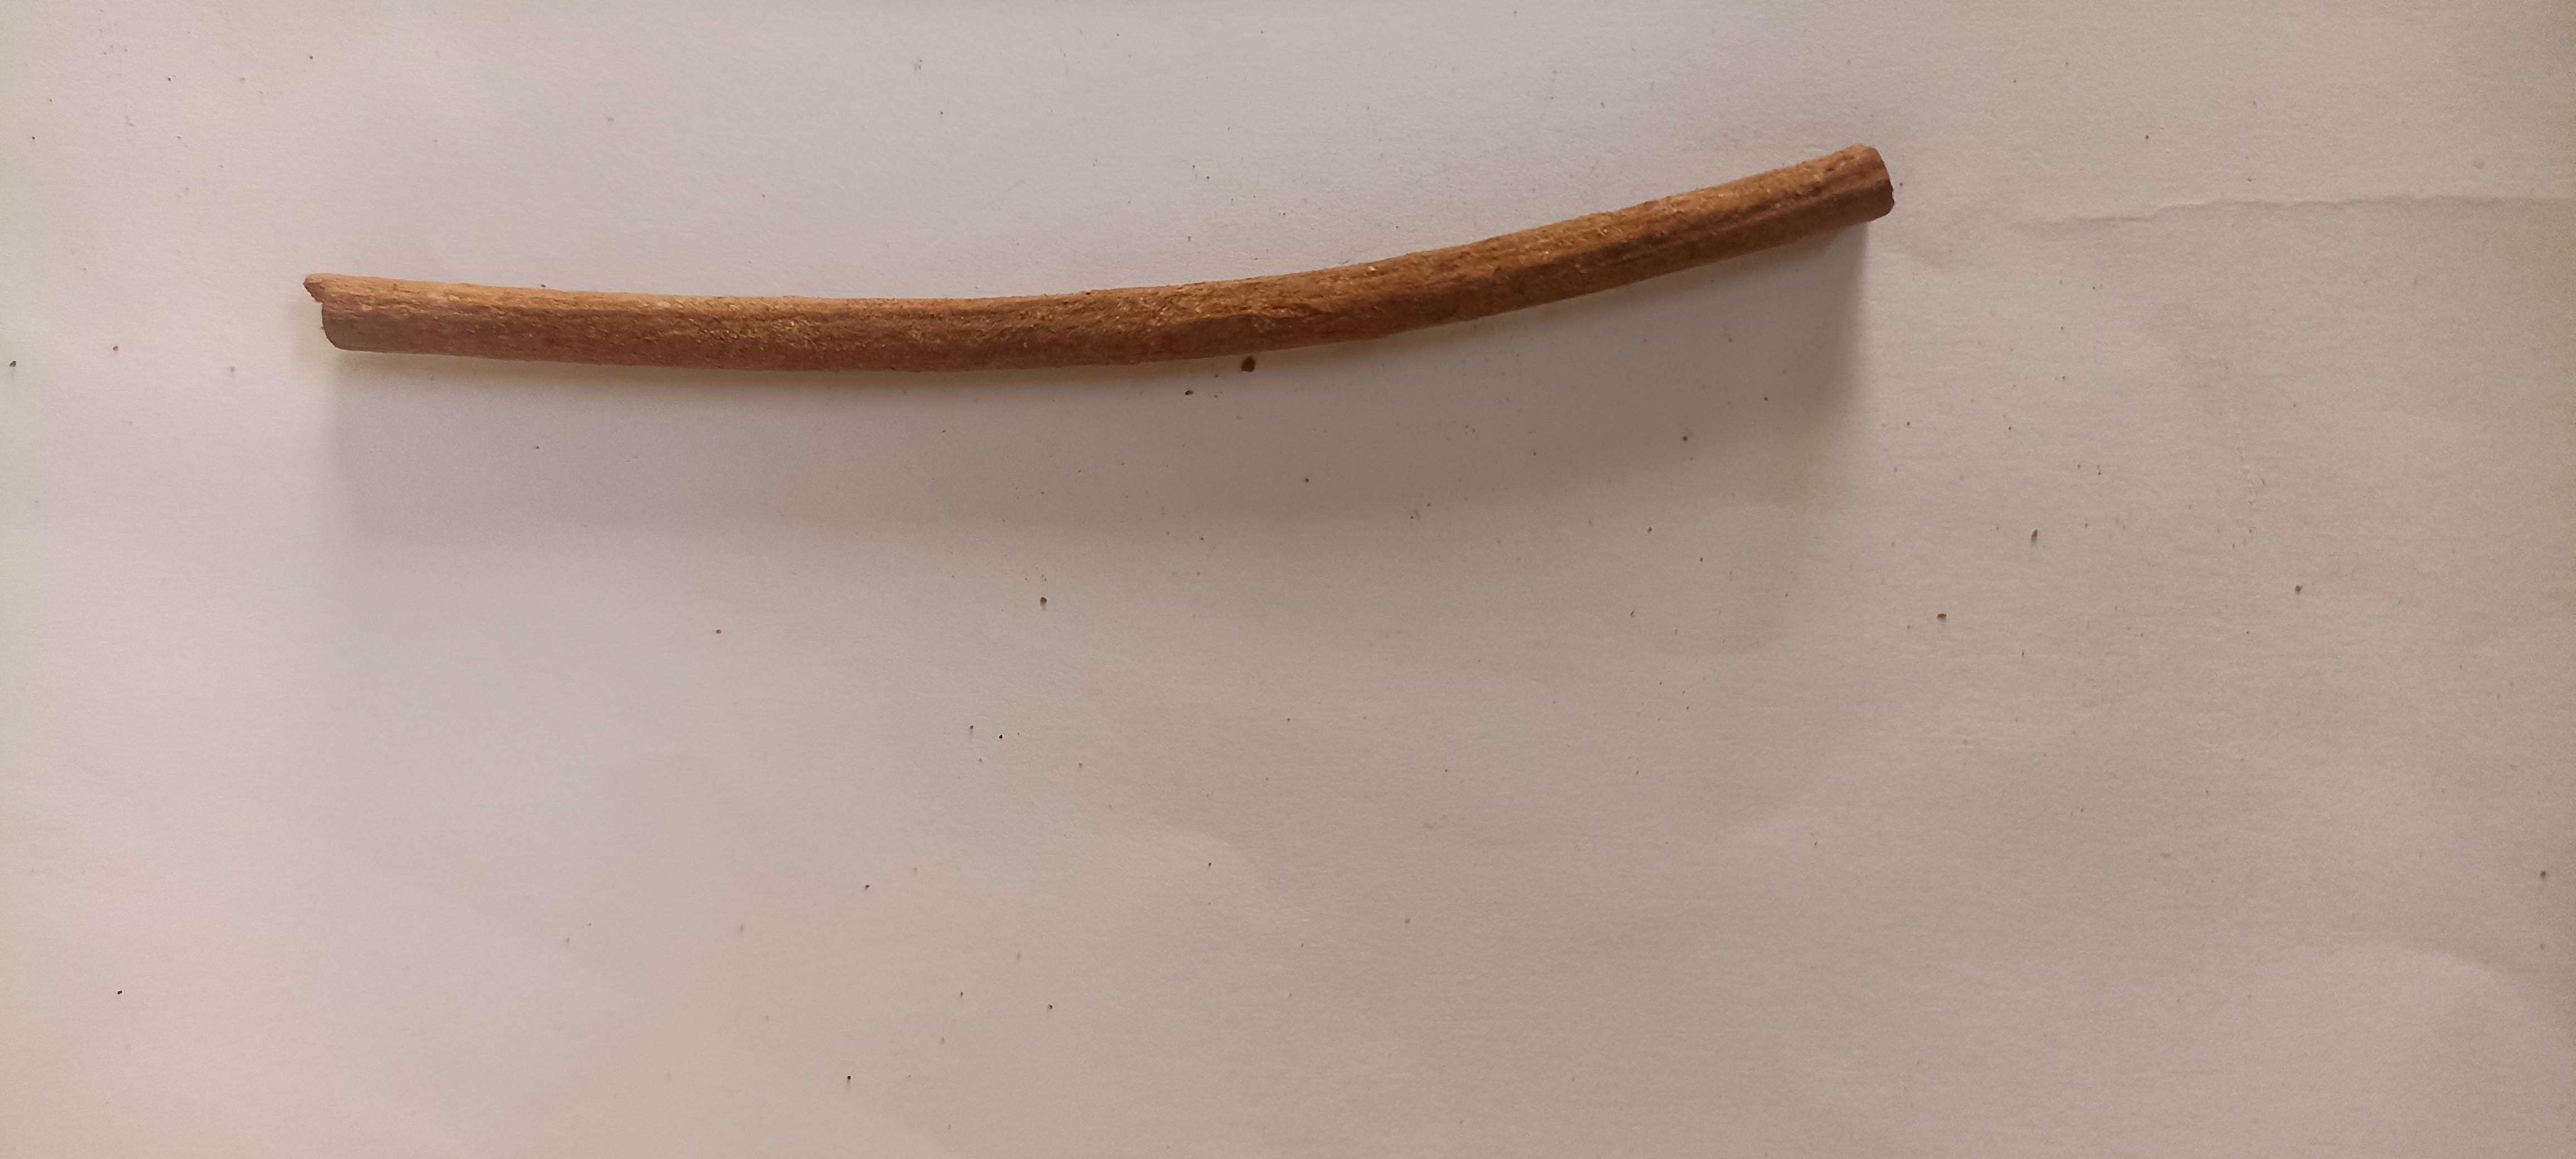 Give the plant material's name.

manjistha
